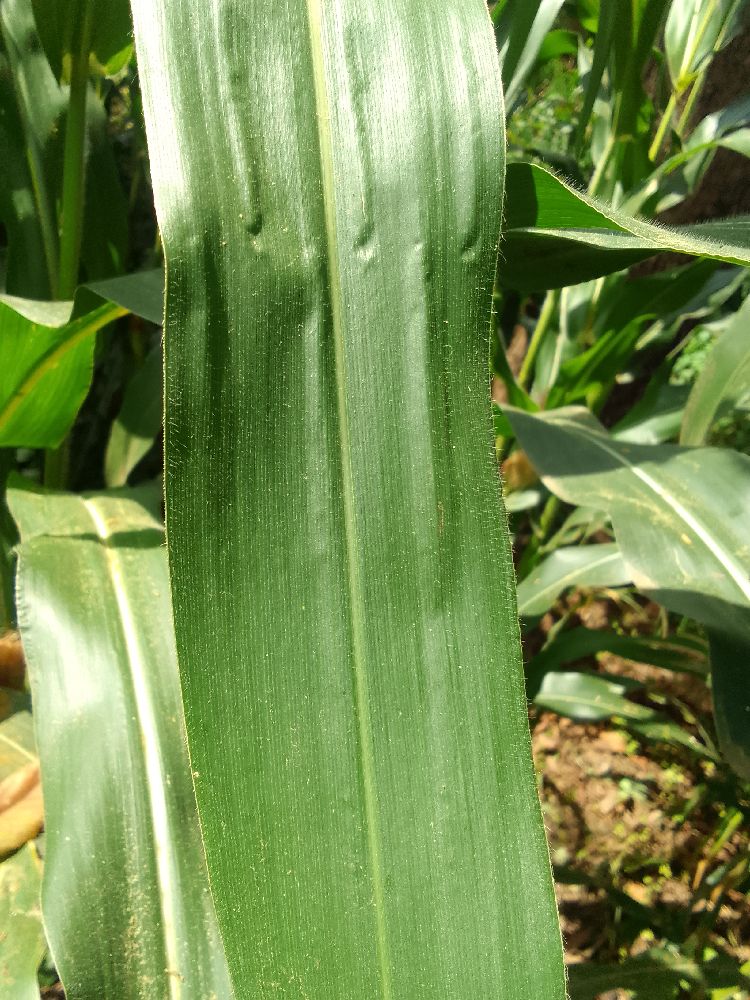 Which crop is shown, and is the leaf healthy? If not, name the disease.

maize, healthy
